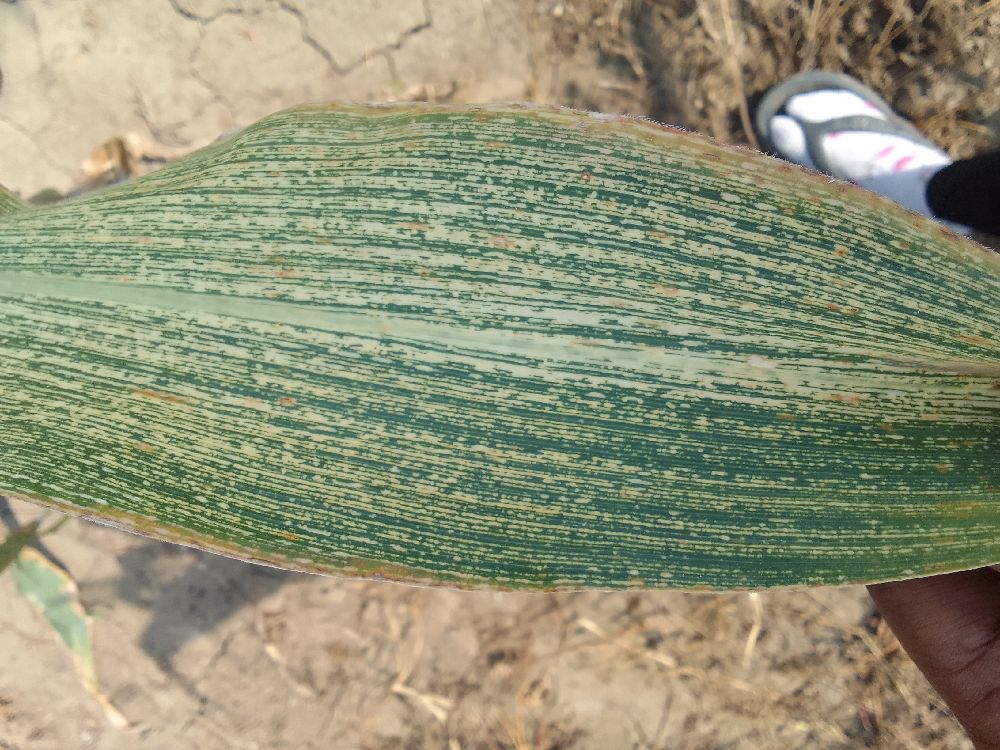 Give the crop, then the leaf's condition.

maize, maize streak virus
